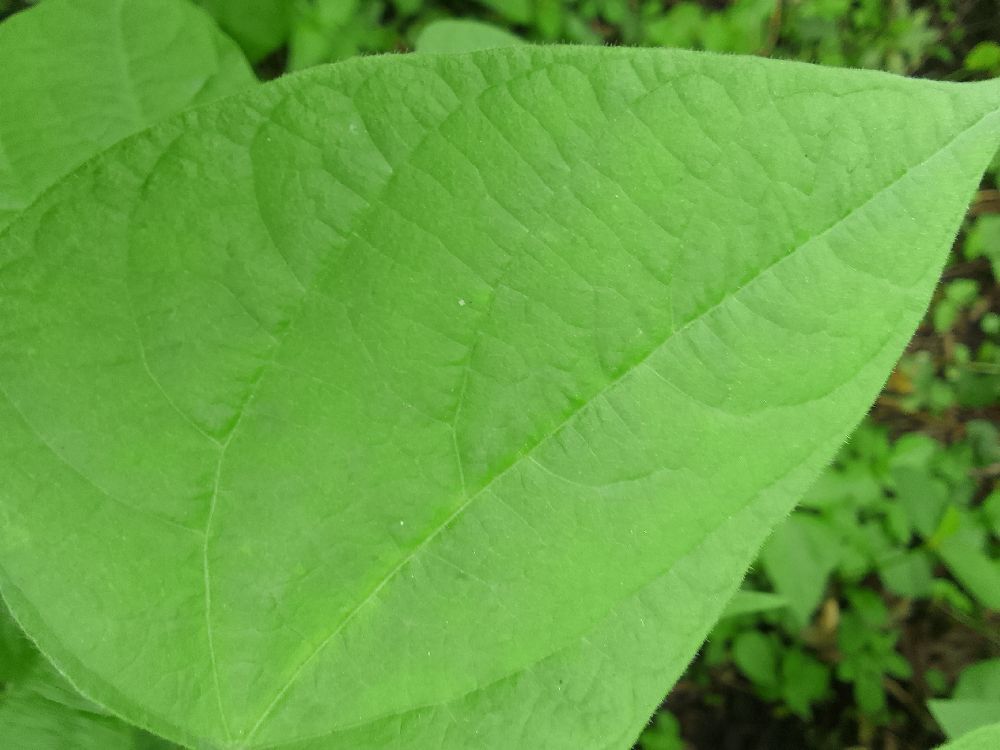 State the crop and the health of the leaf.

common bean, healthy
